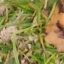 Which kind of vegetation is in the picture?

grass
